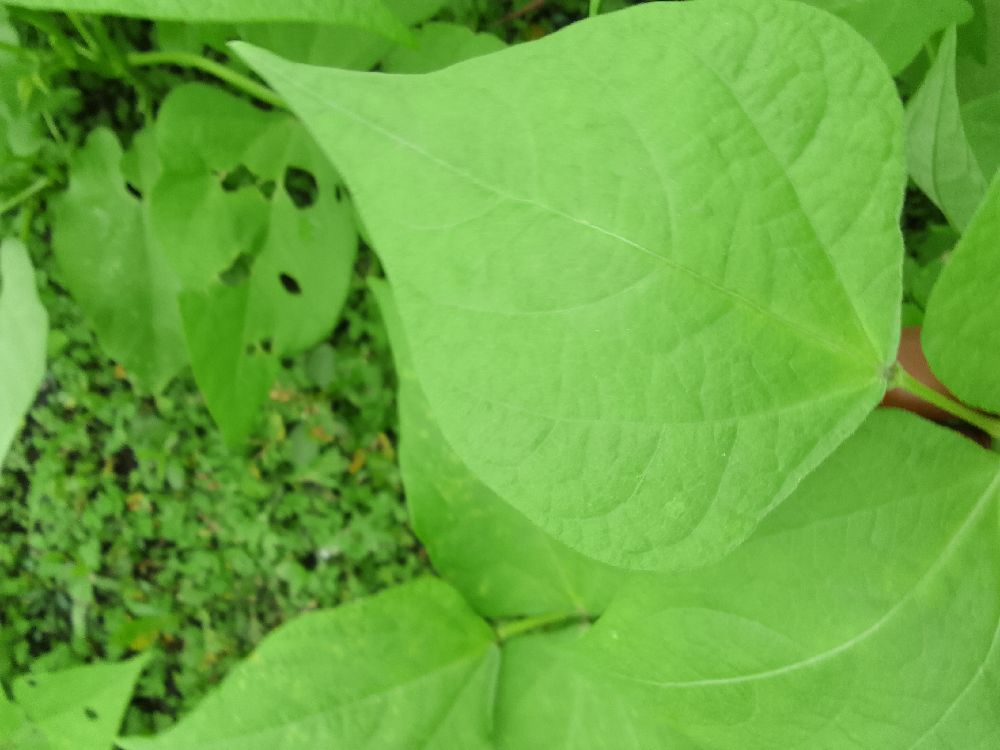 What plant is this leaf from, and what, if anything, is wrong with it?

common bean, healthy
